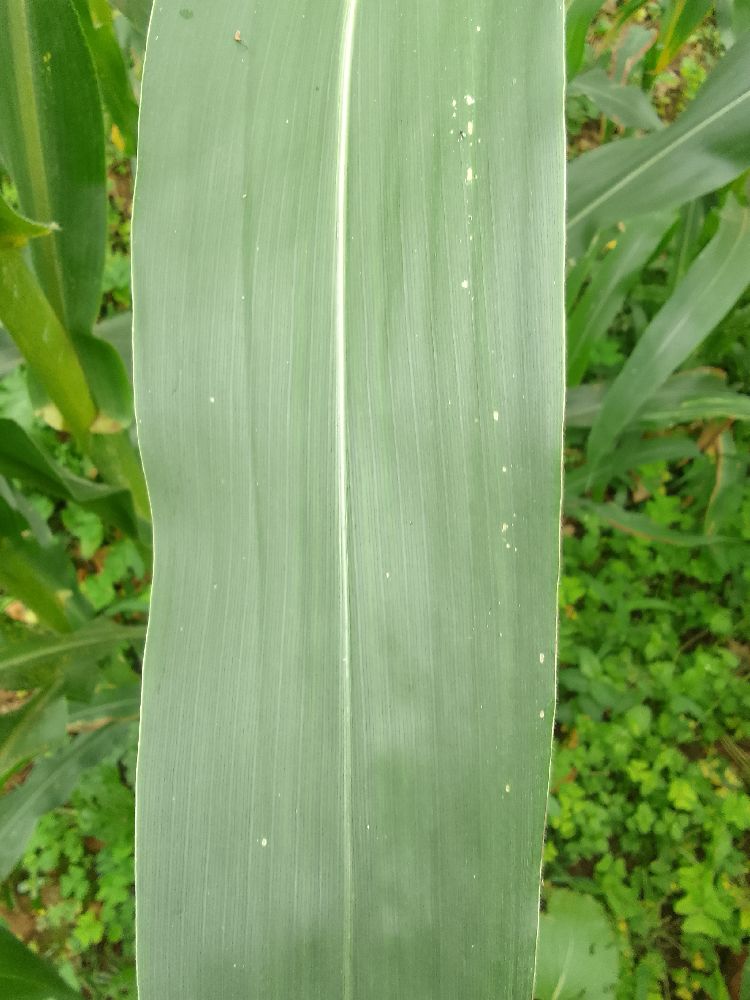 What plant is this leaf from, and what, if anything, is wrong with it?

maize, healthy
